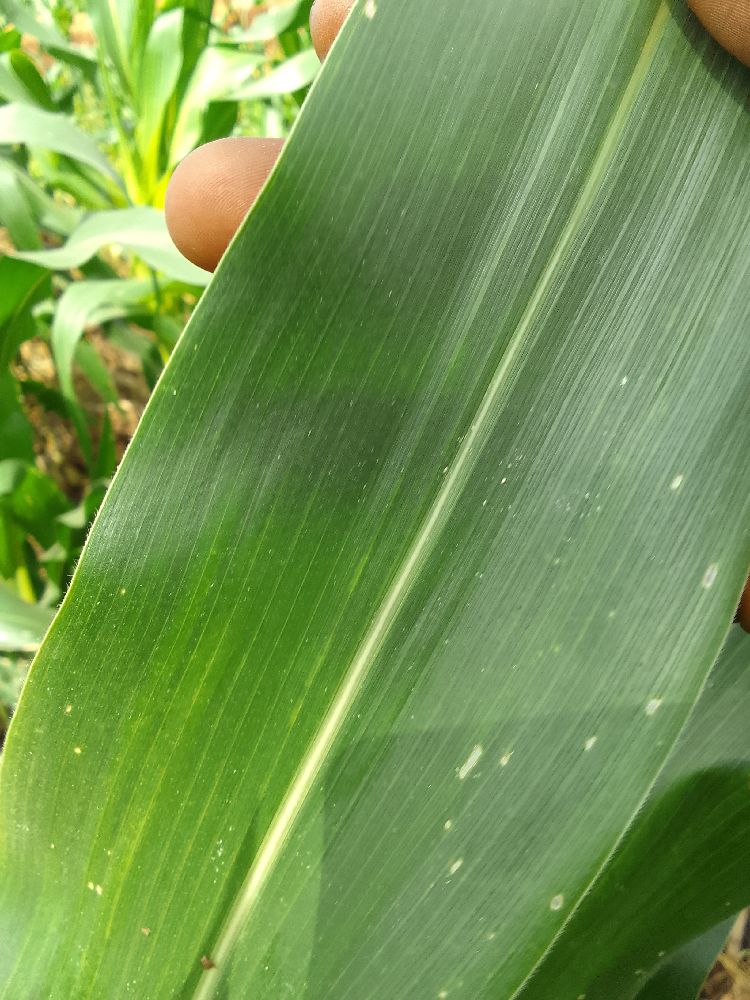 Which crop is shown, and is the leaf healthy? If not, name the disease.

maize, healthy
